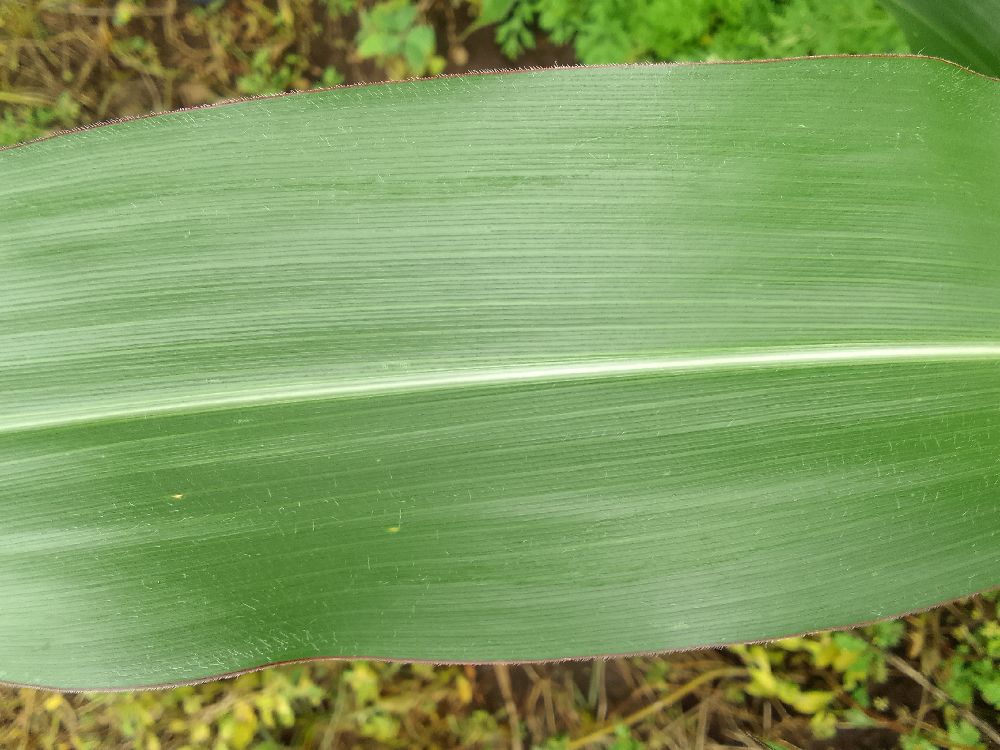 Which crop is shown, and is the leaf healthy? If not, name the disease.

maize, healthy
